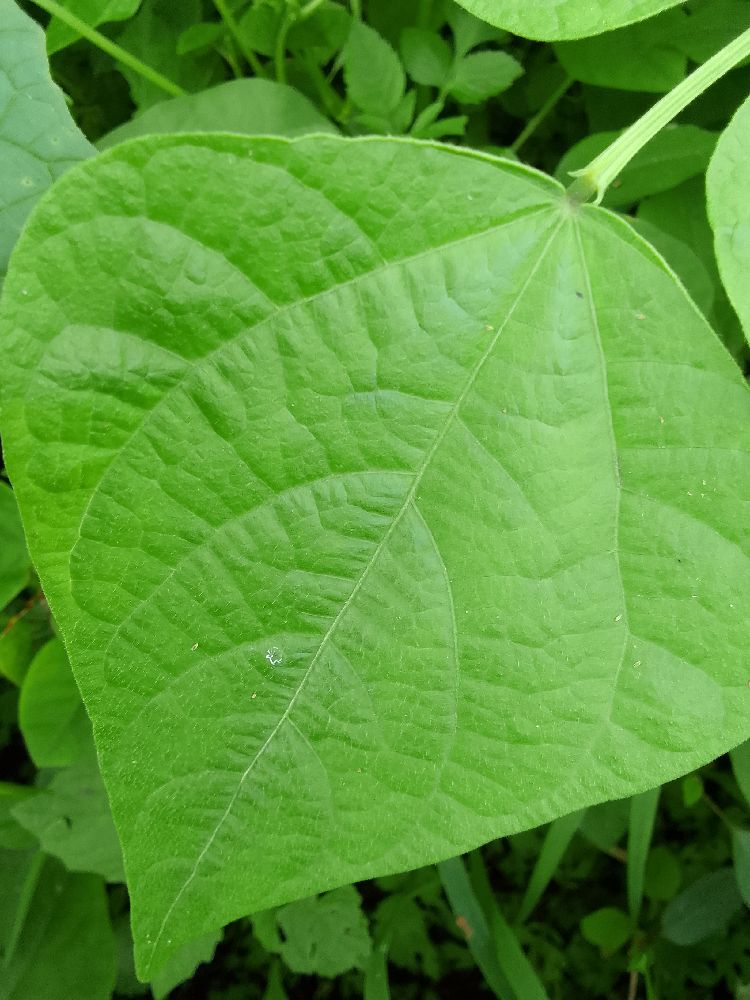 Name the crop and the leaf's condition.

common bean, healthy
